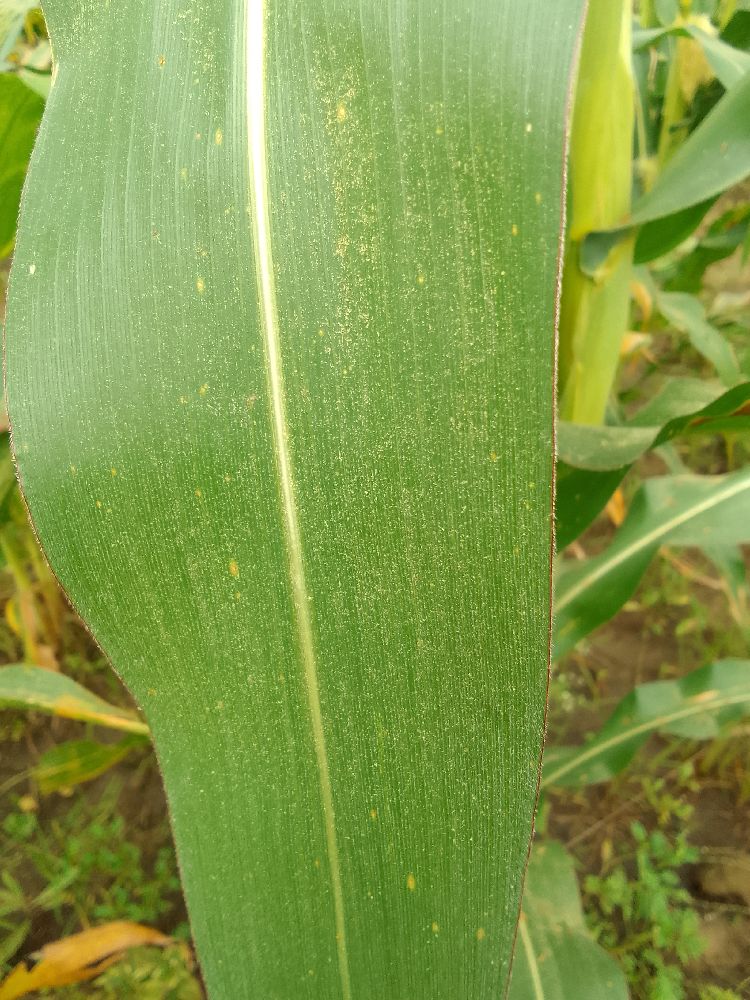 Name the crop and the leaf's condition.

maize, healthy
